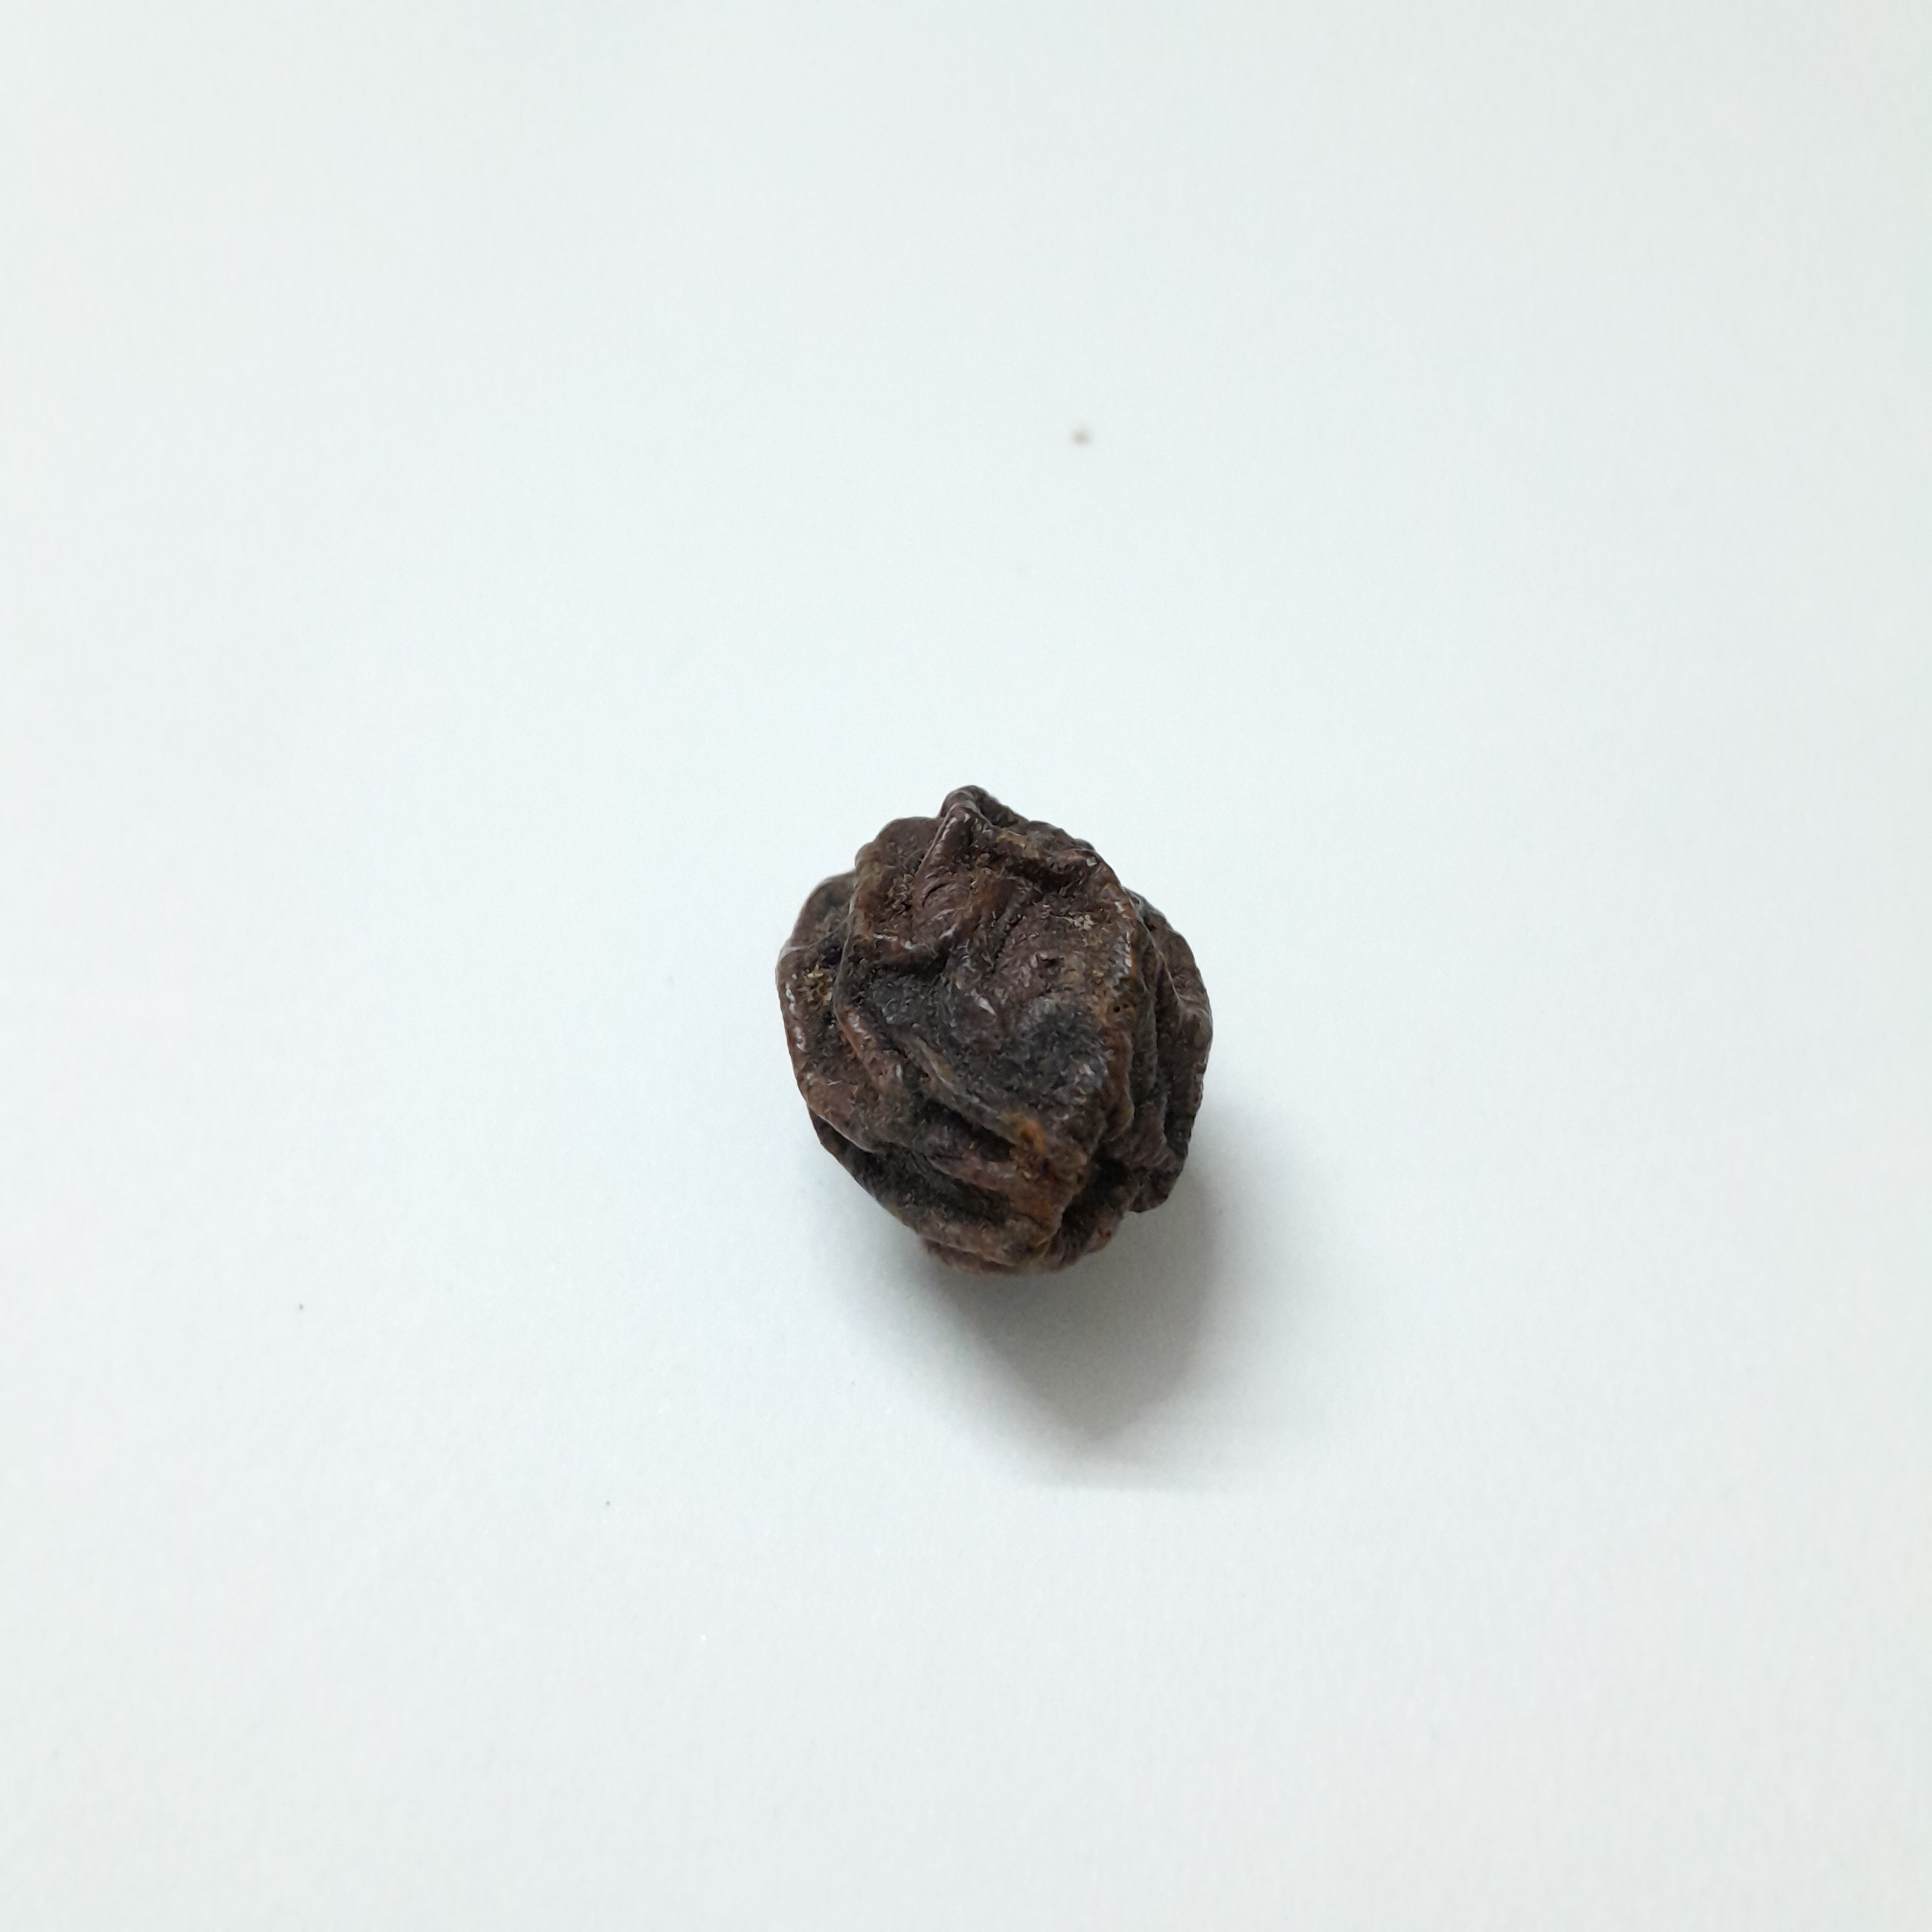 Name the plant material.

kadukharik
